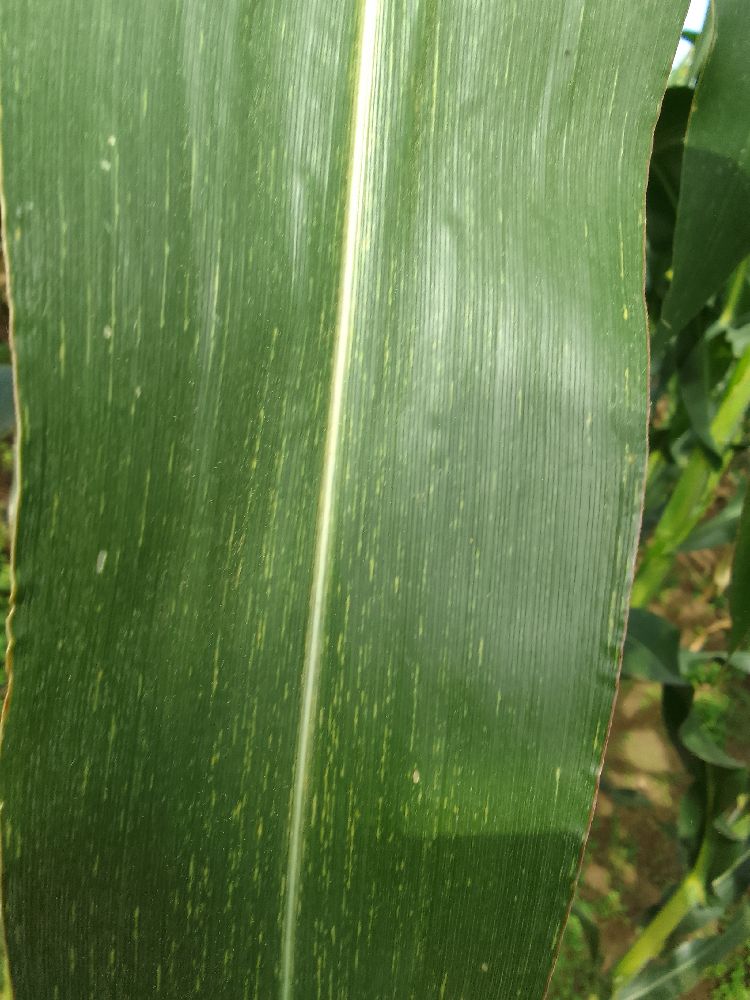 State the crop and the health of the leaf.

maize, maize streak virus
